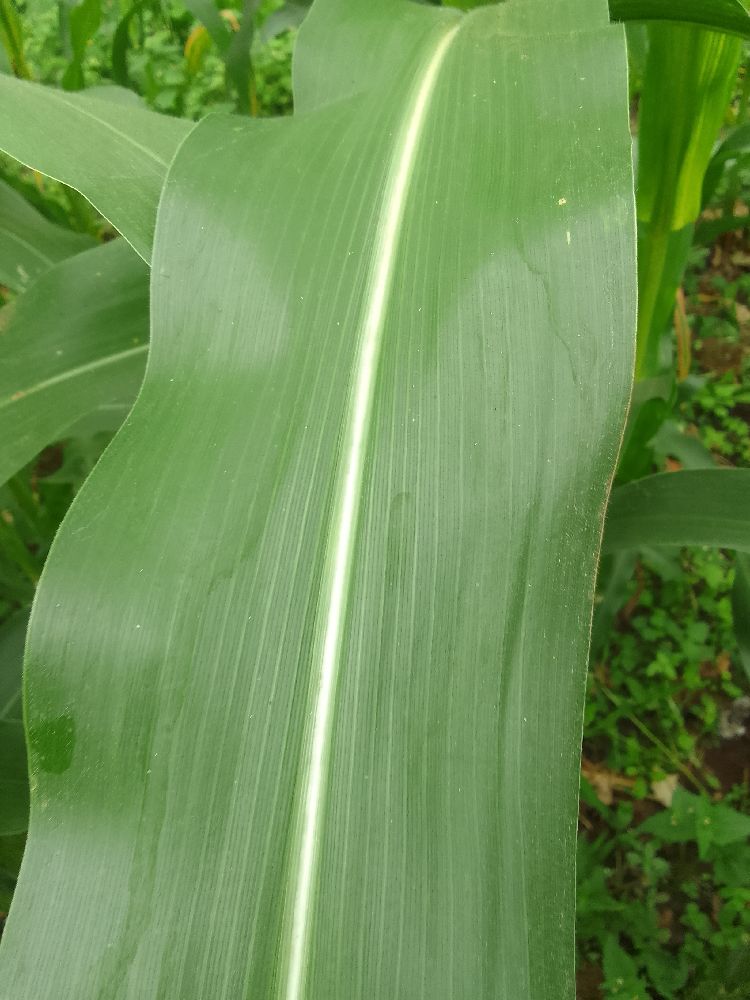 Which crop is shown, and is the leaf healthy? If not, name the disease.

maize, healthy
